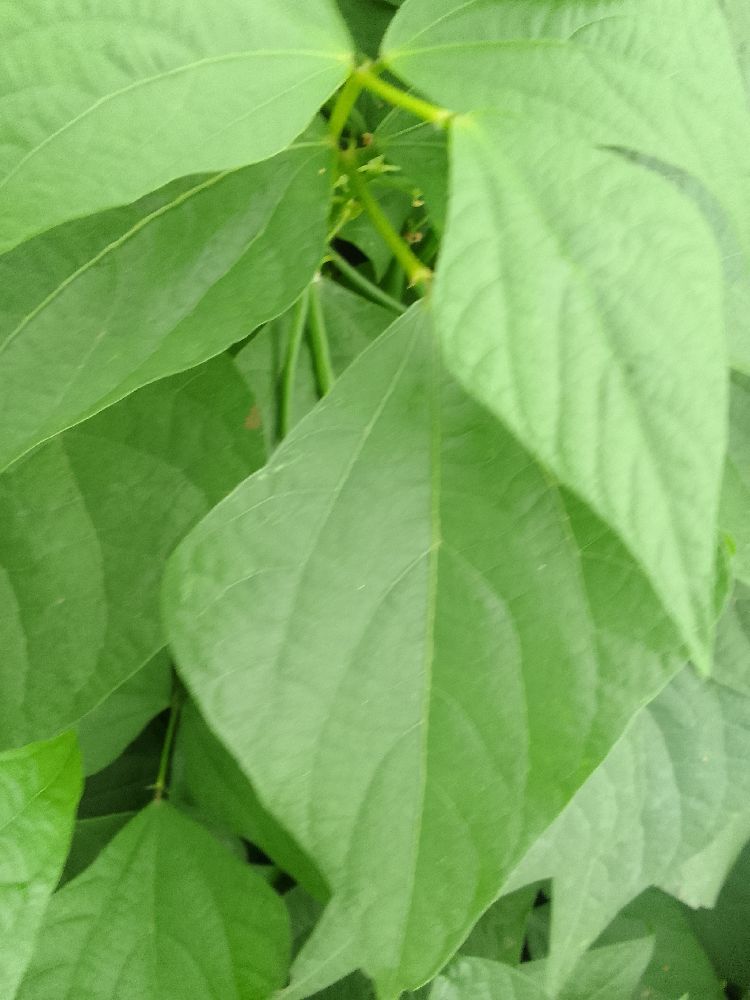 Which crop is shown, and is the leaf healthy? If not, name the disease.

common bean, healthy
